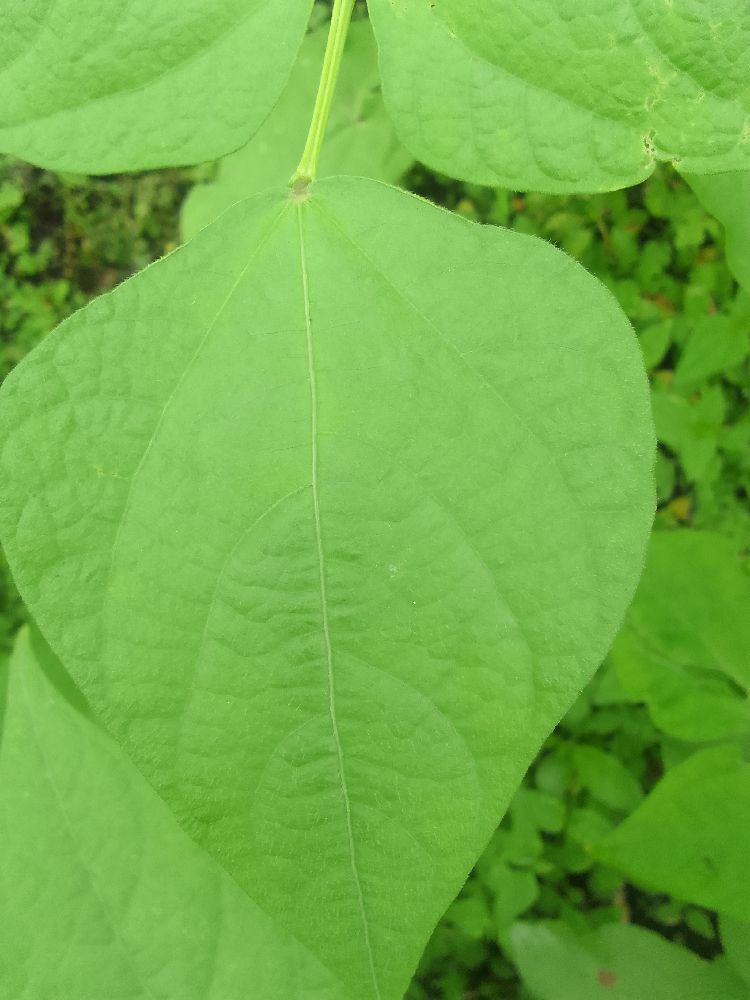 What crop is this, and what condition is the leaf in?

common bean, healthy
